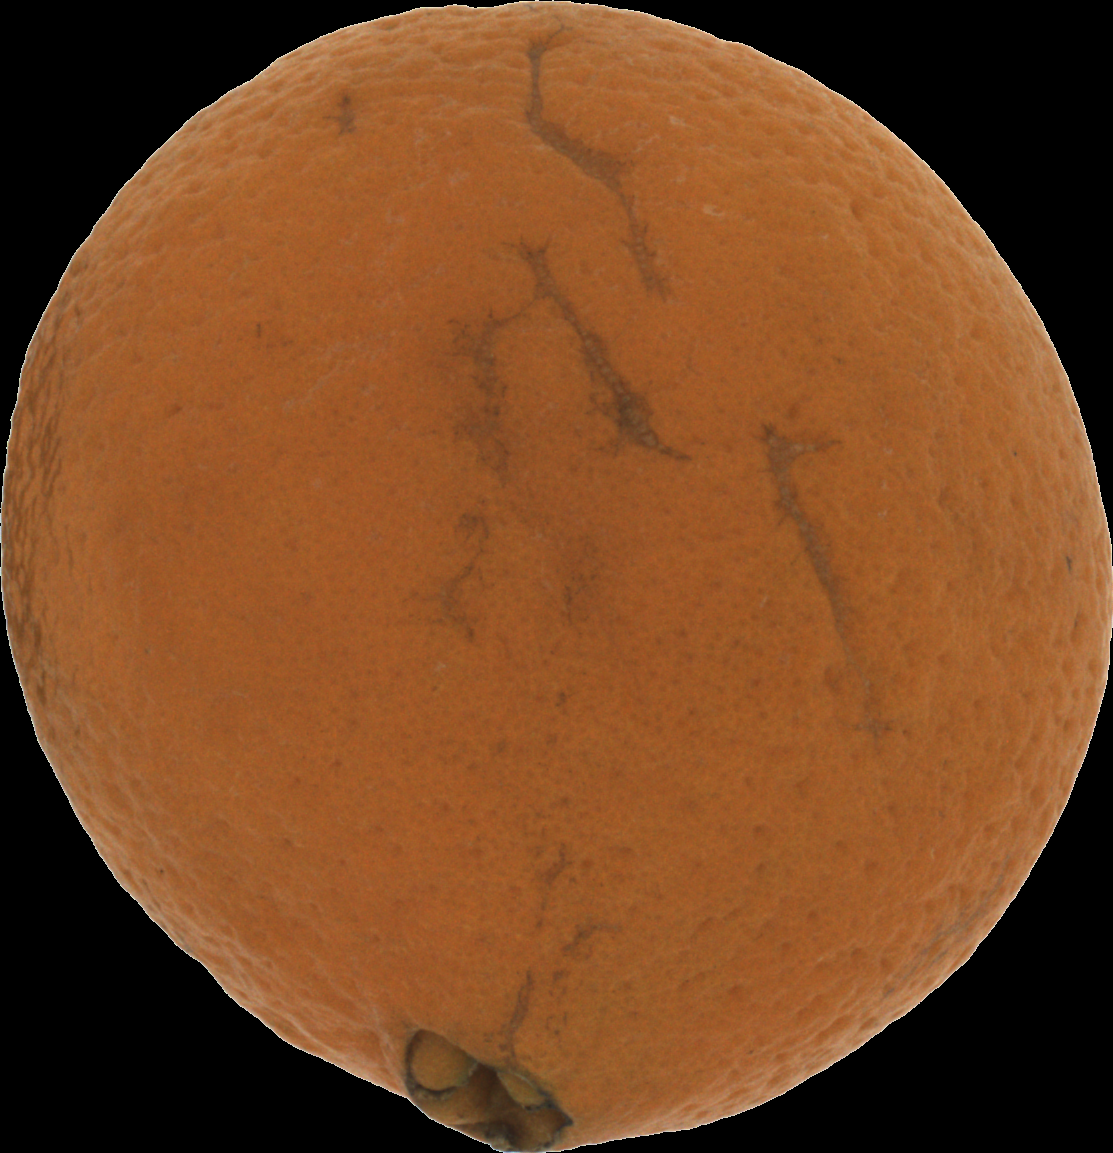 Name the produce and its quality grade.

orange, bad
